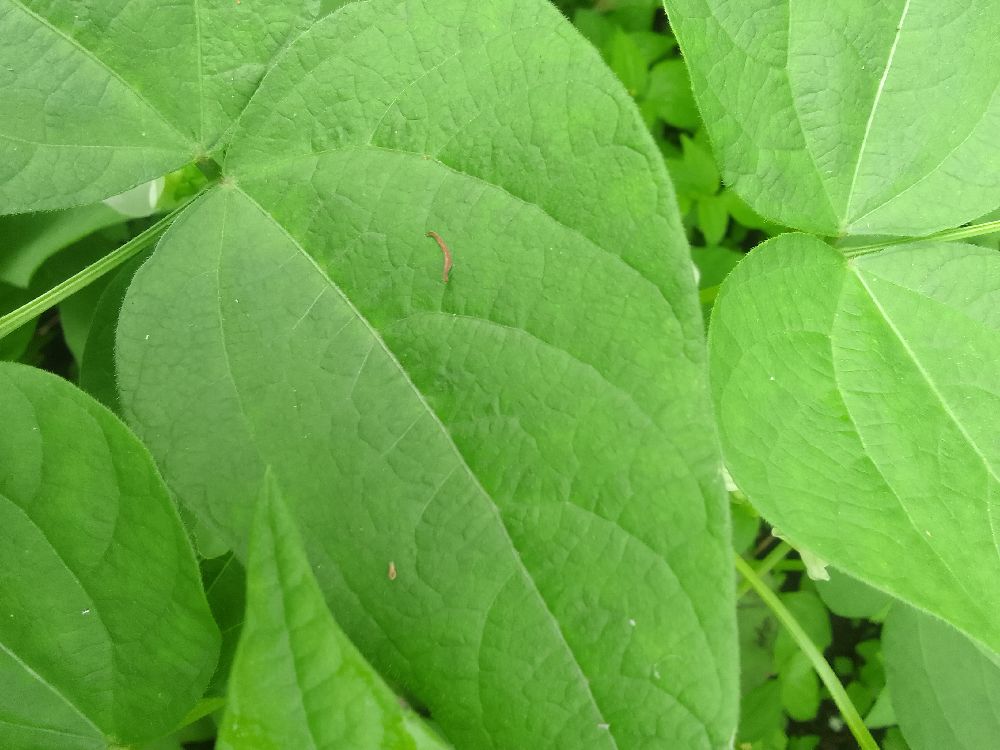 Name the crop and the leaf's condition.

common bean, healthy
